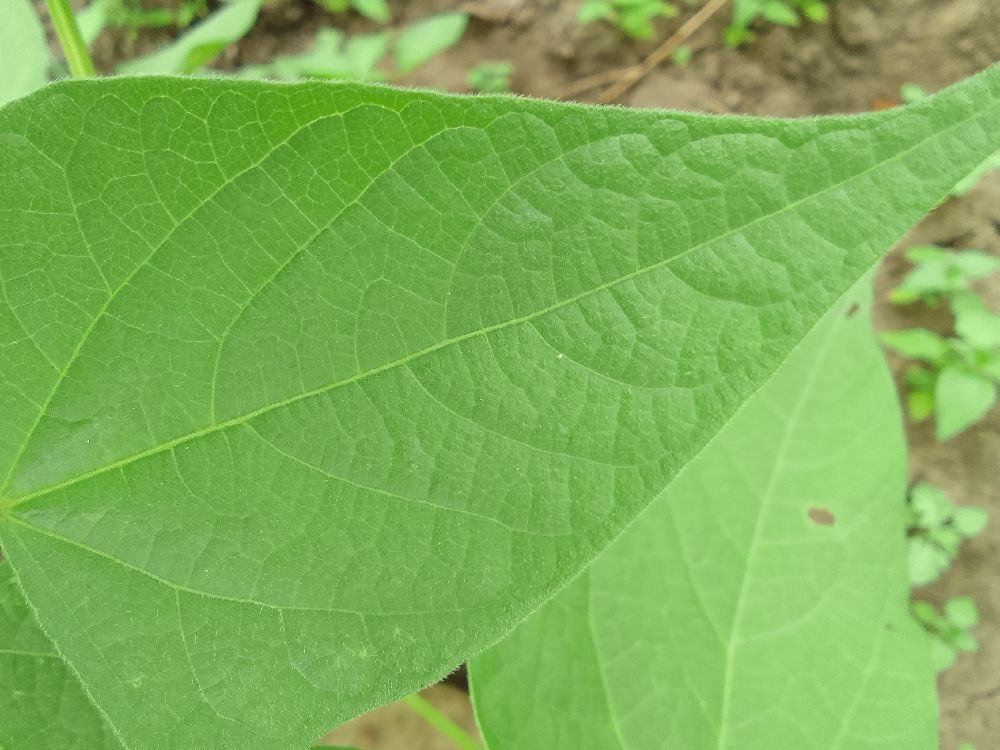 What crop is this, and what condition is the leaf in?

common bean, healthy
